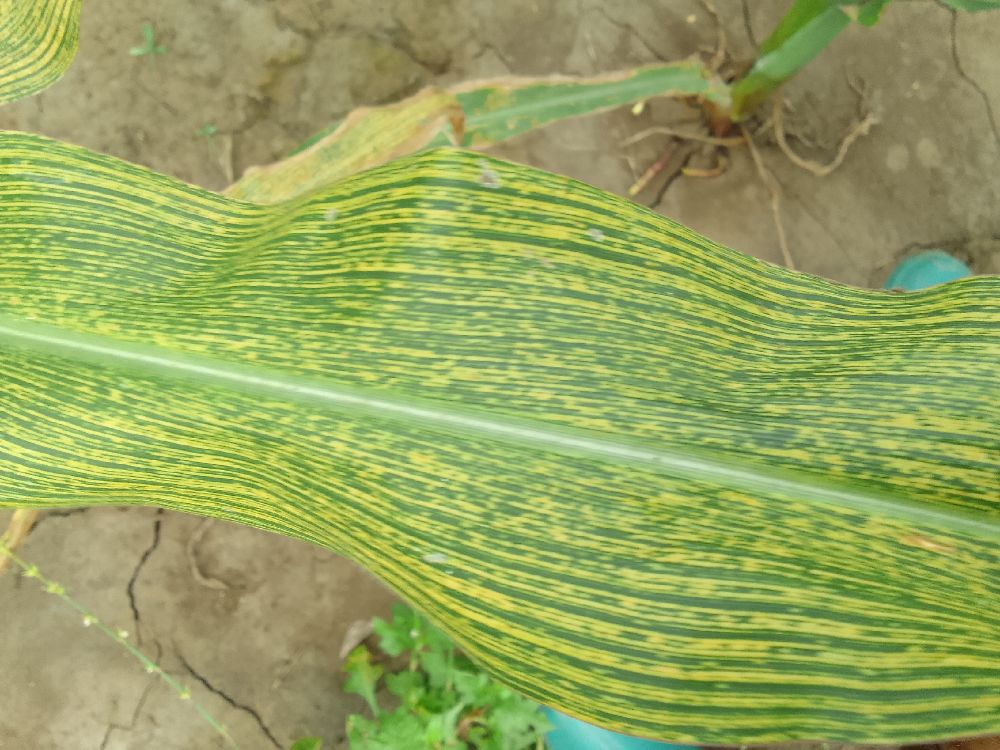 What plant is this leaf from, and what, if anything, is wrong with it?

maize, maize streak virus
